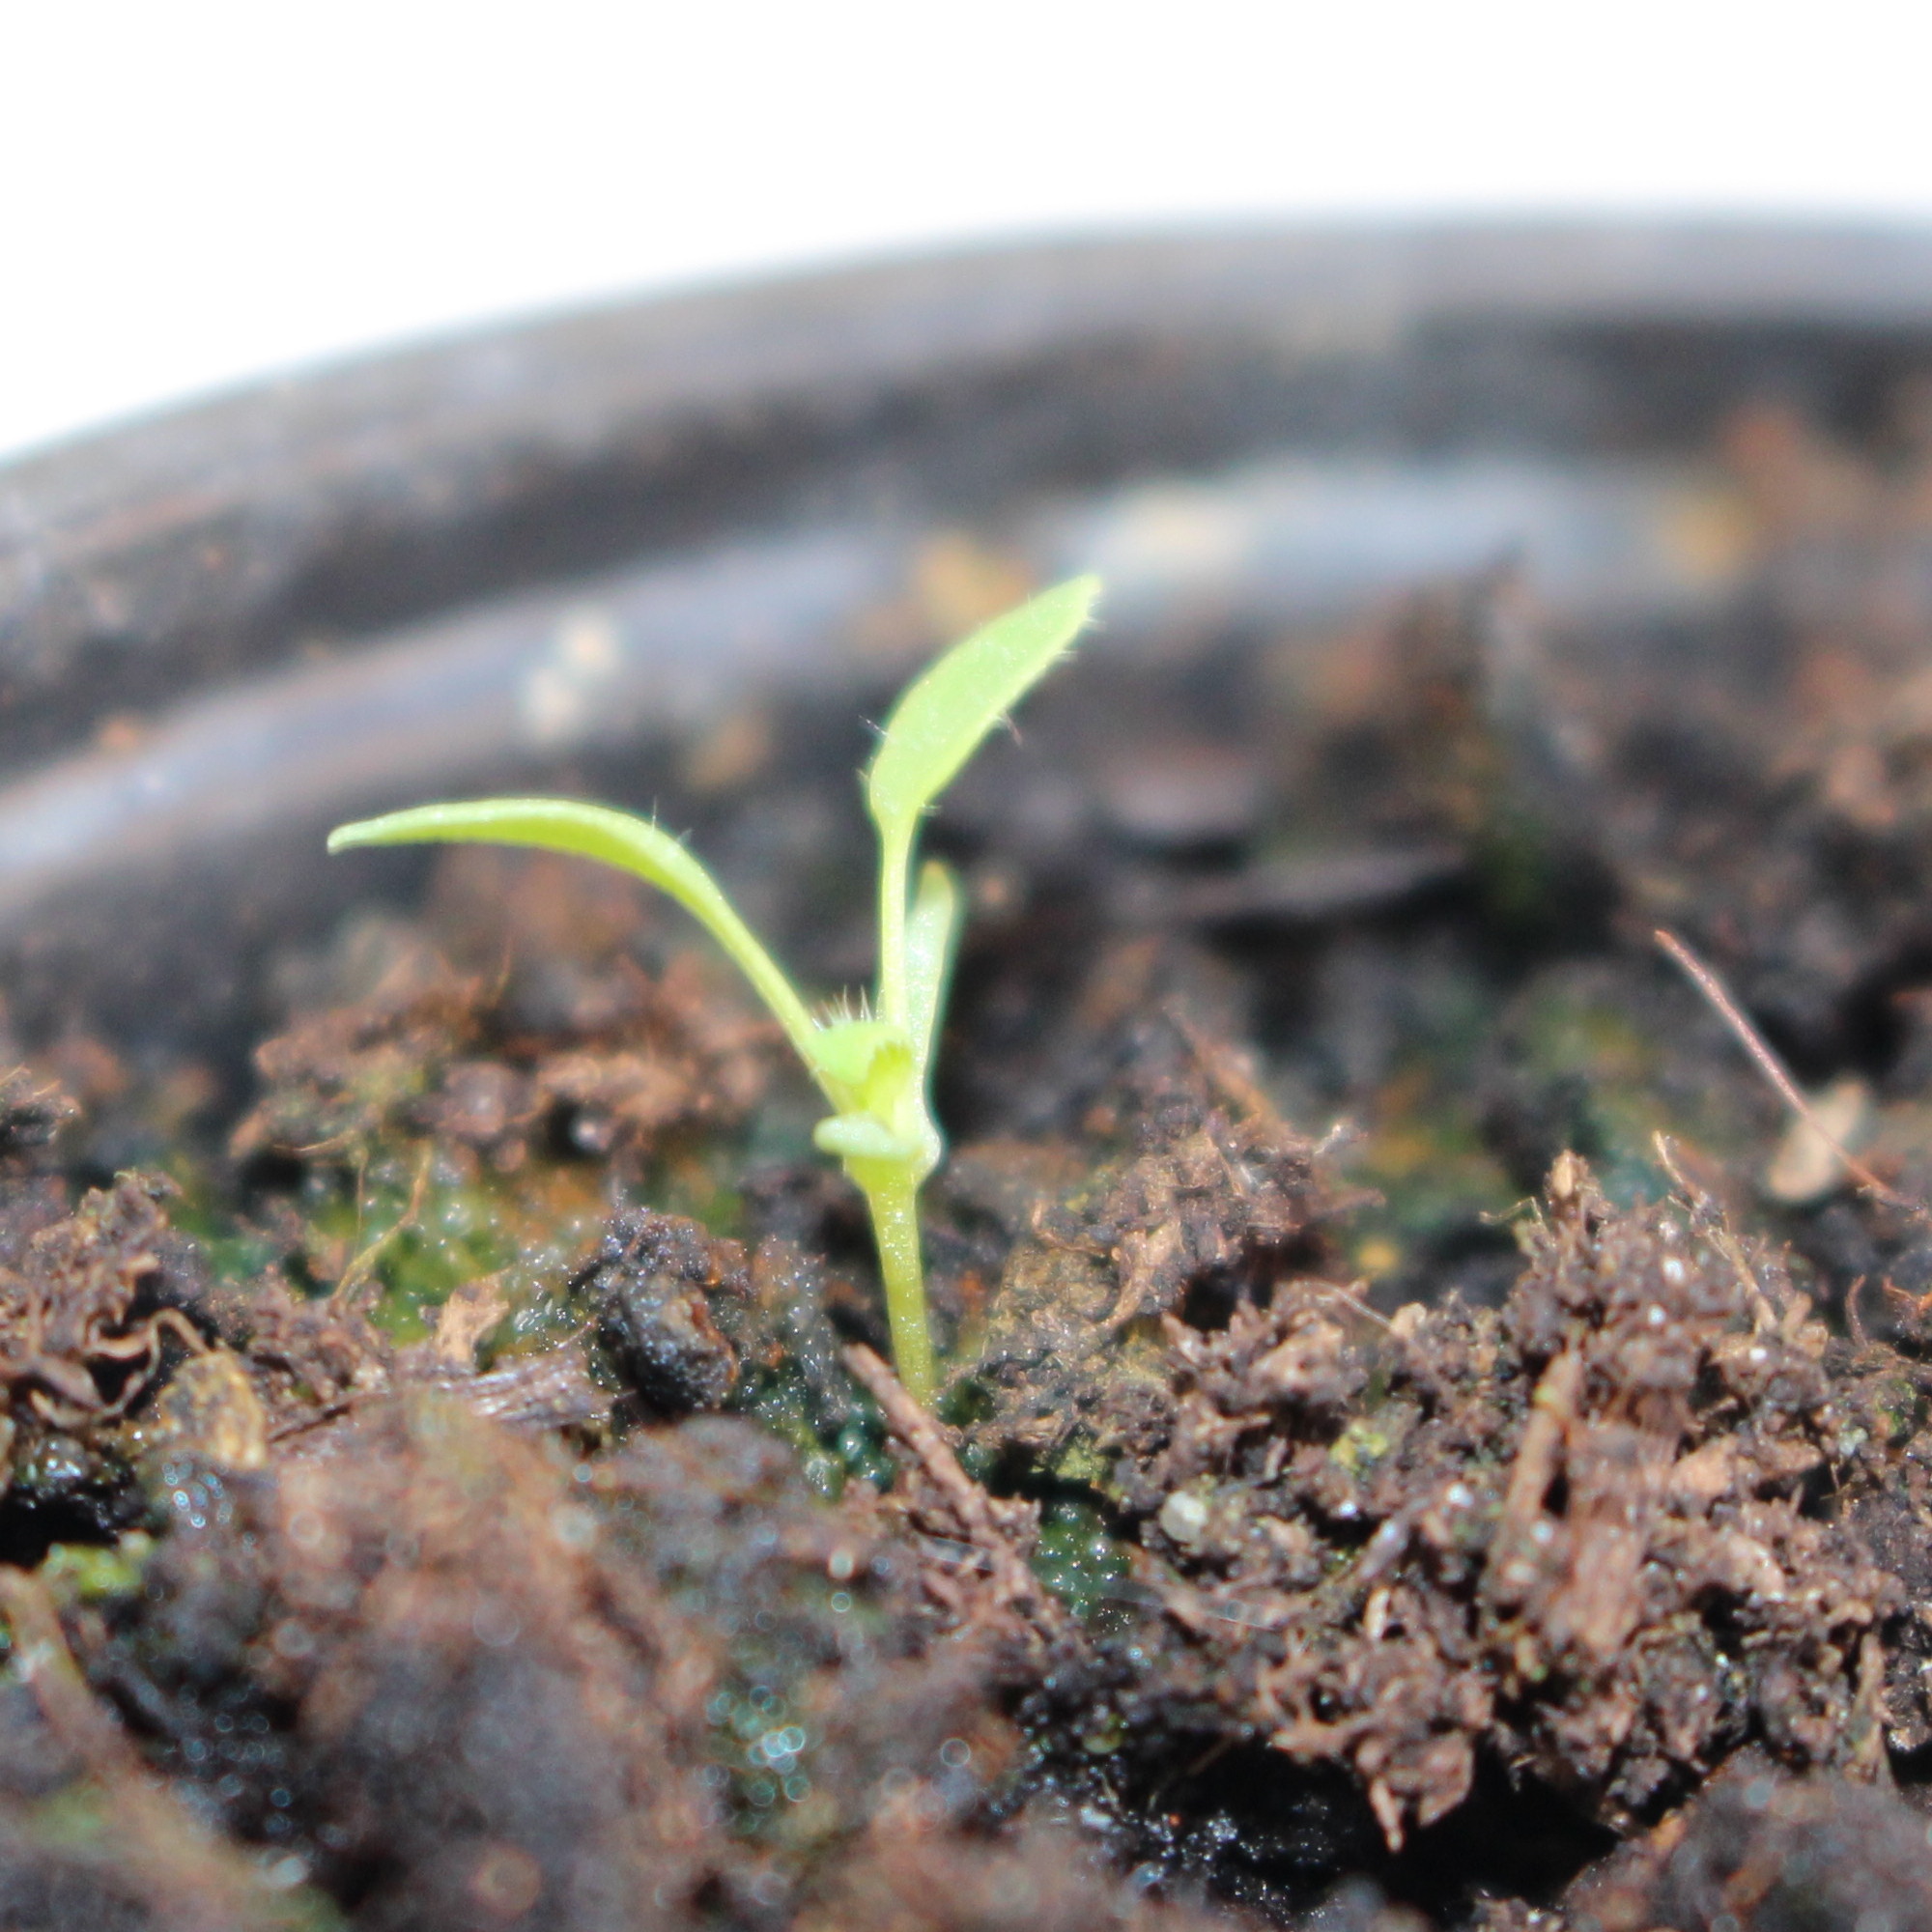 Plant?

Papaver rhoeas
